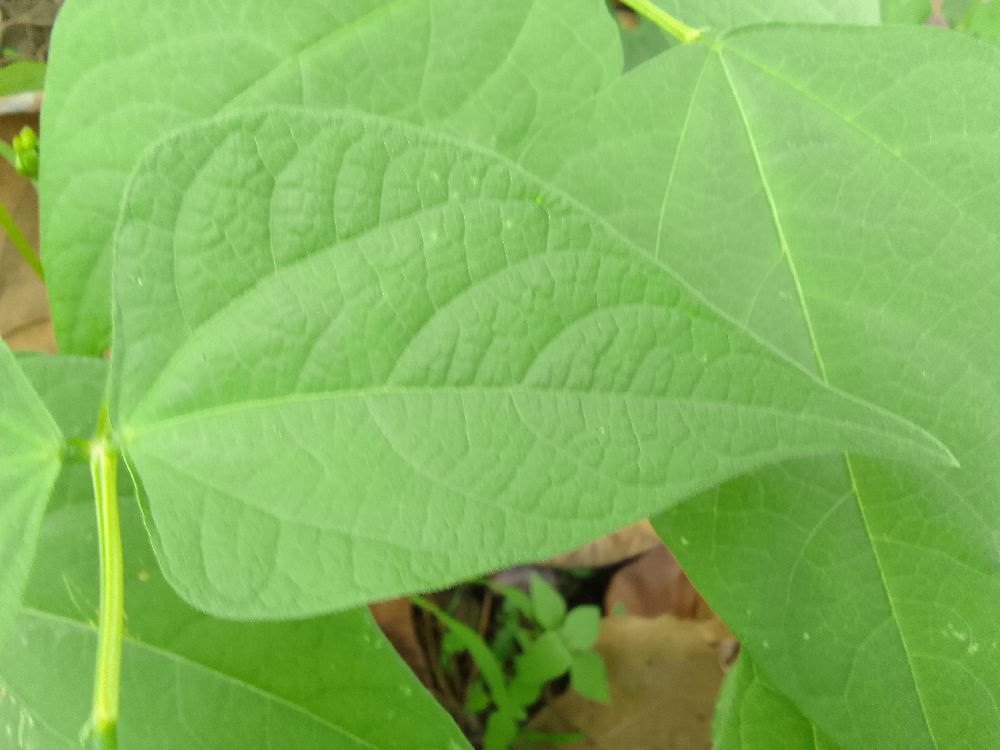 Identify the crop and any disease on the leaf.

common bean, healthy
